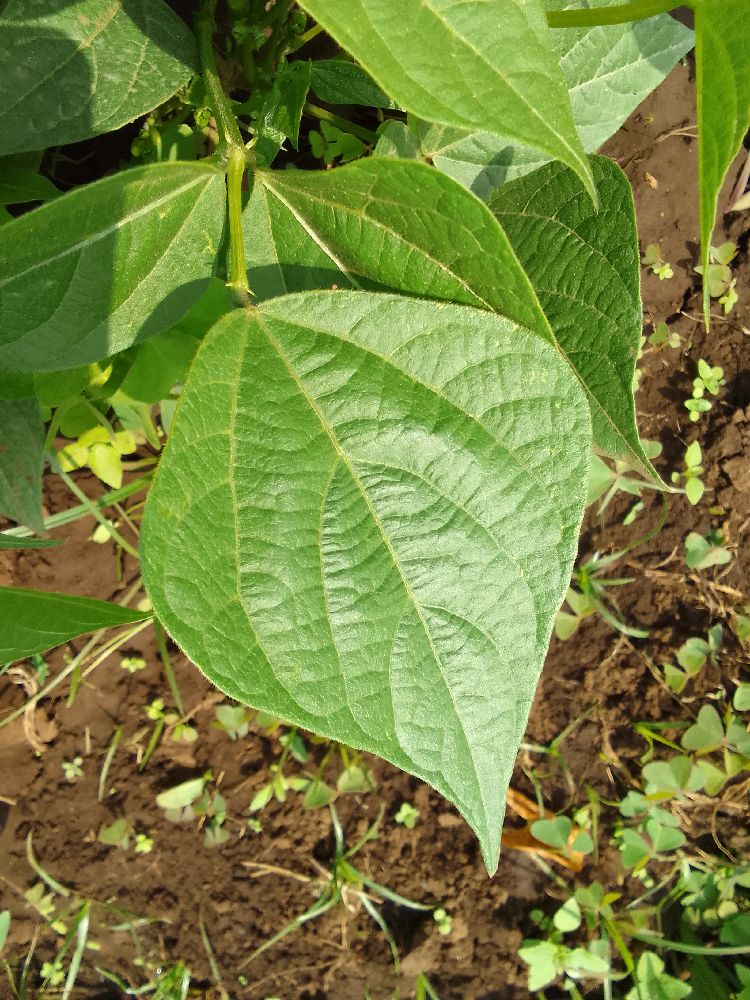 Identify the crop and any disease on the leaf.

common bean, healthy
